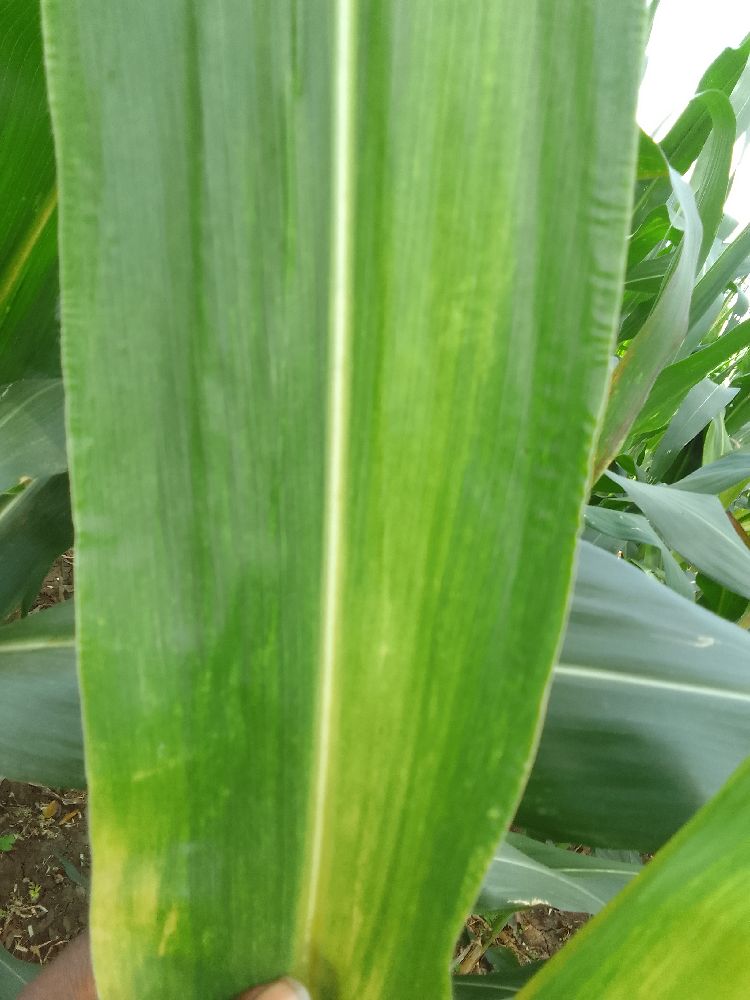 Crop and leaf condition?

maize, maize lethal necrosis
